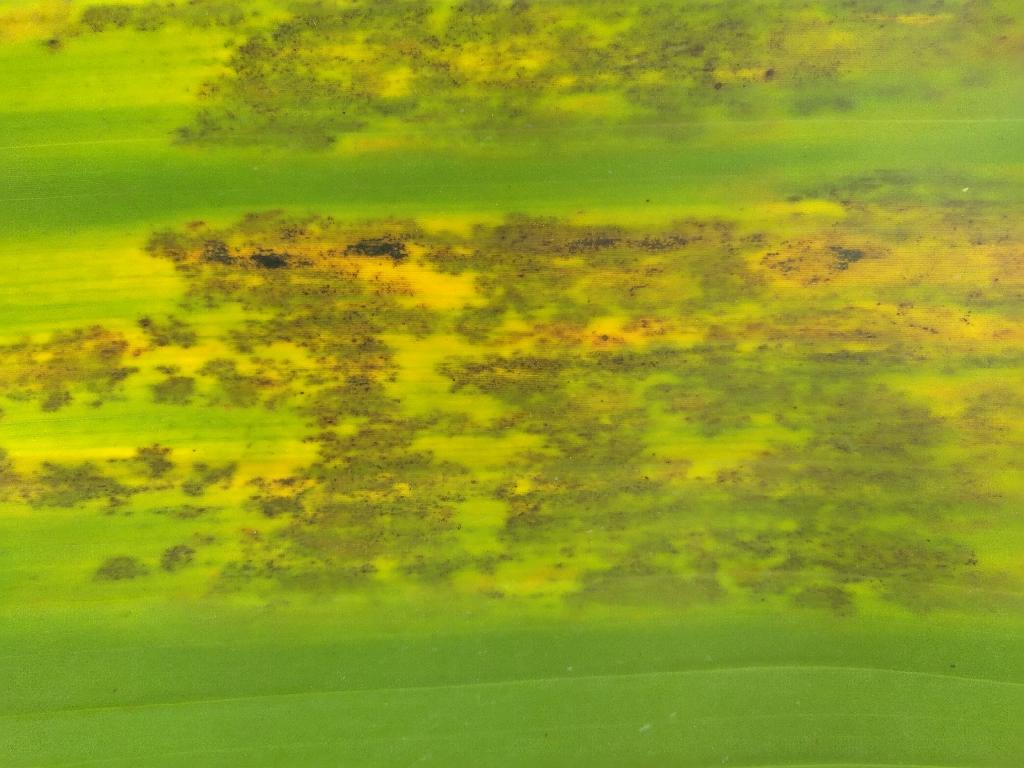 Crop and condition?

banana, black sigatoka
